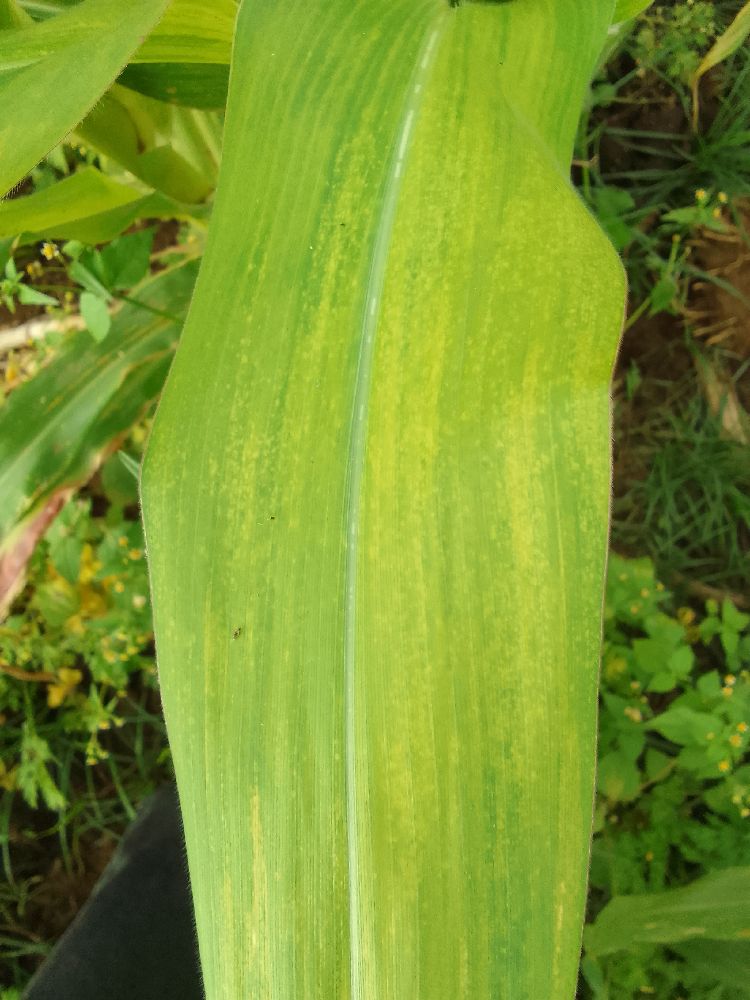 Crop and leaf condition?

maize, maize lethal necrosis
